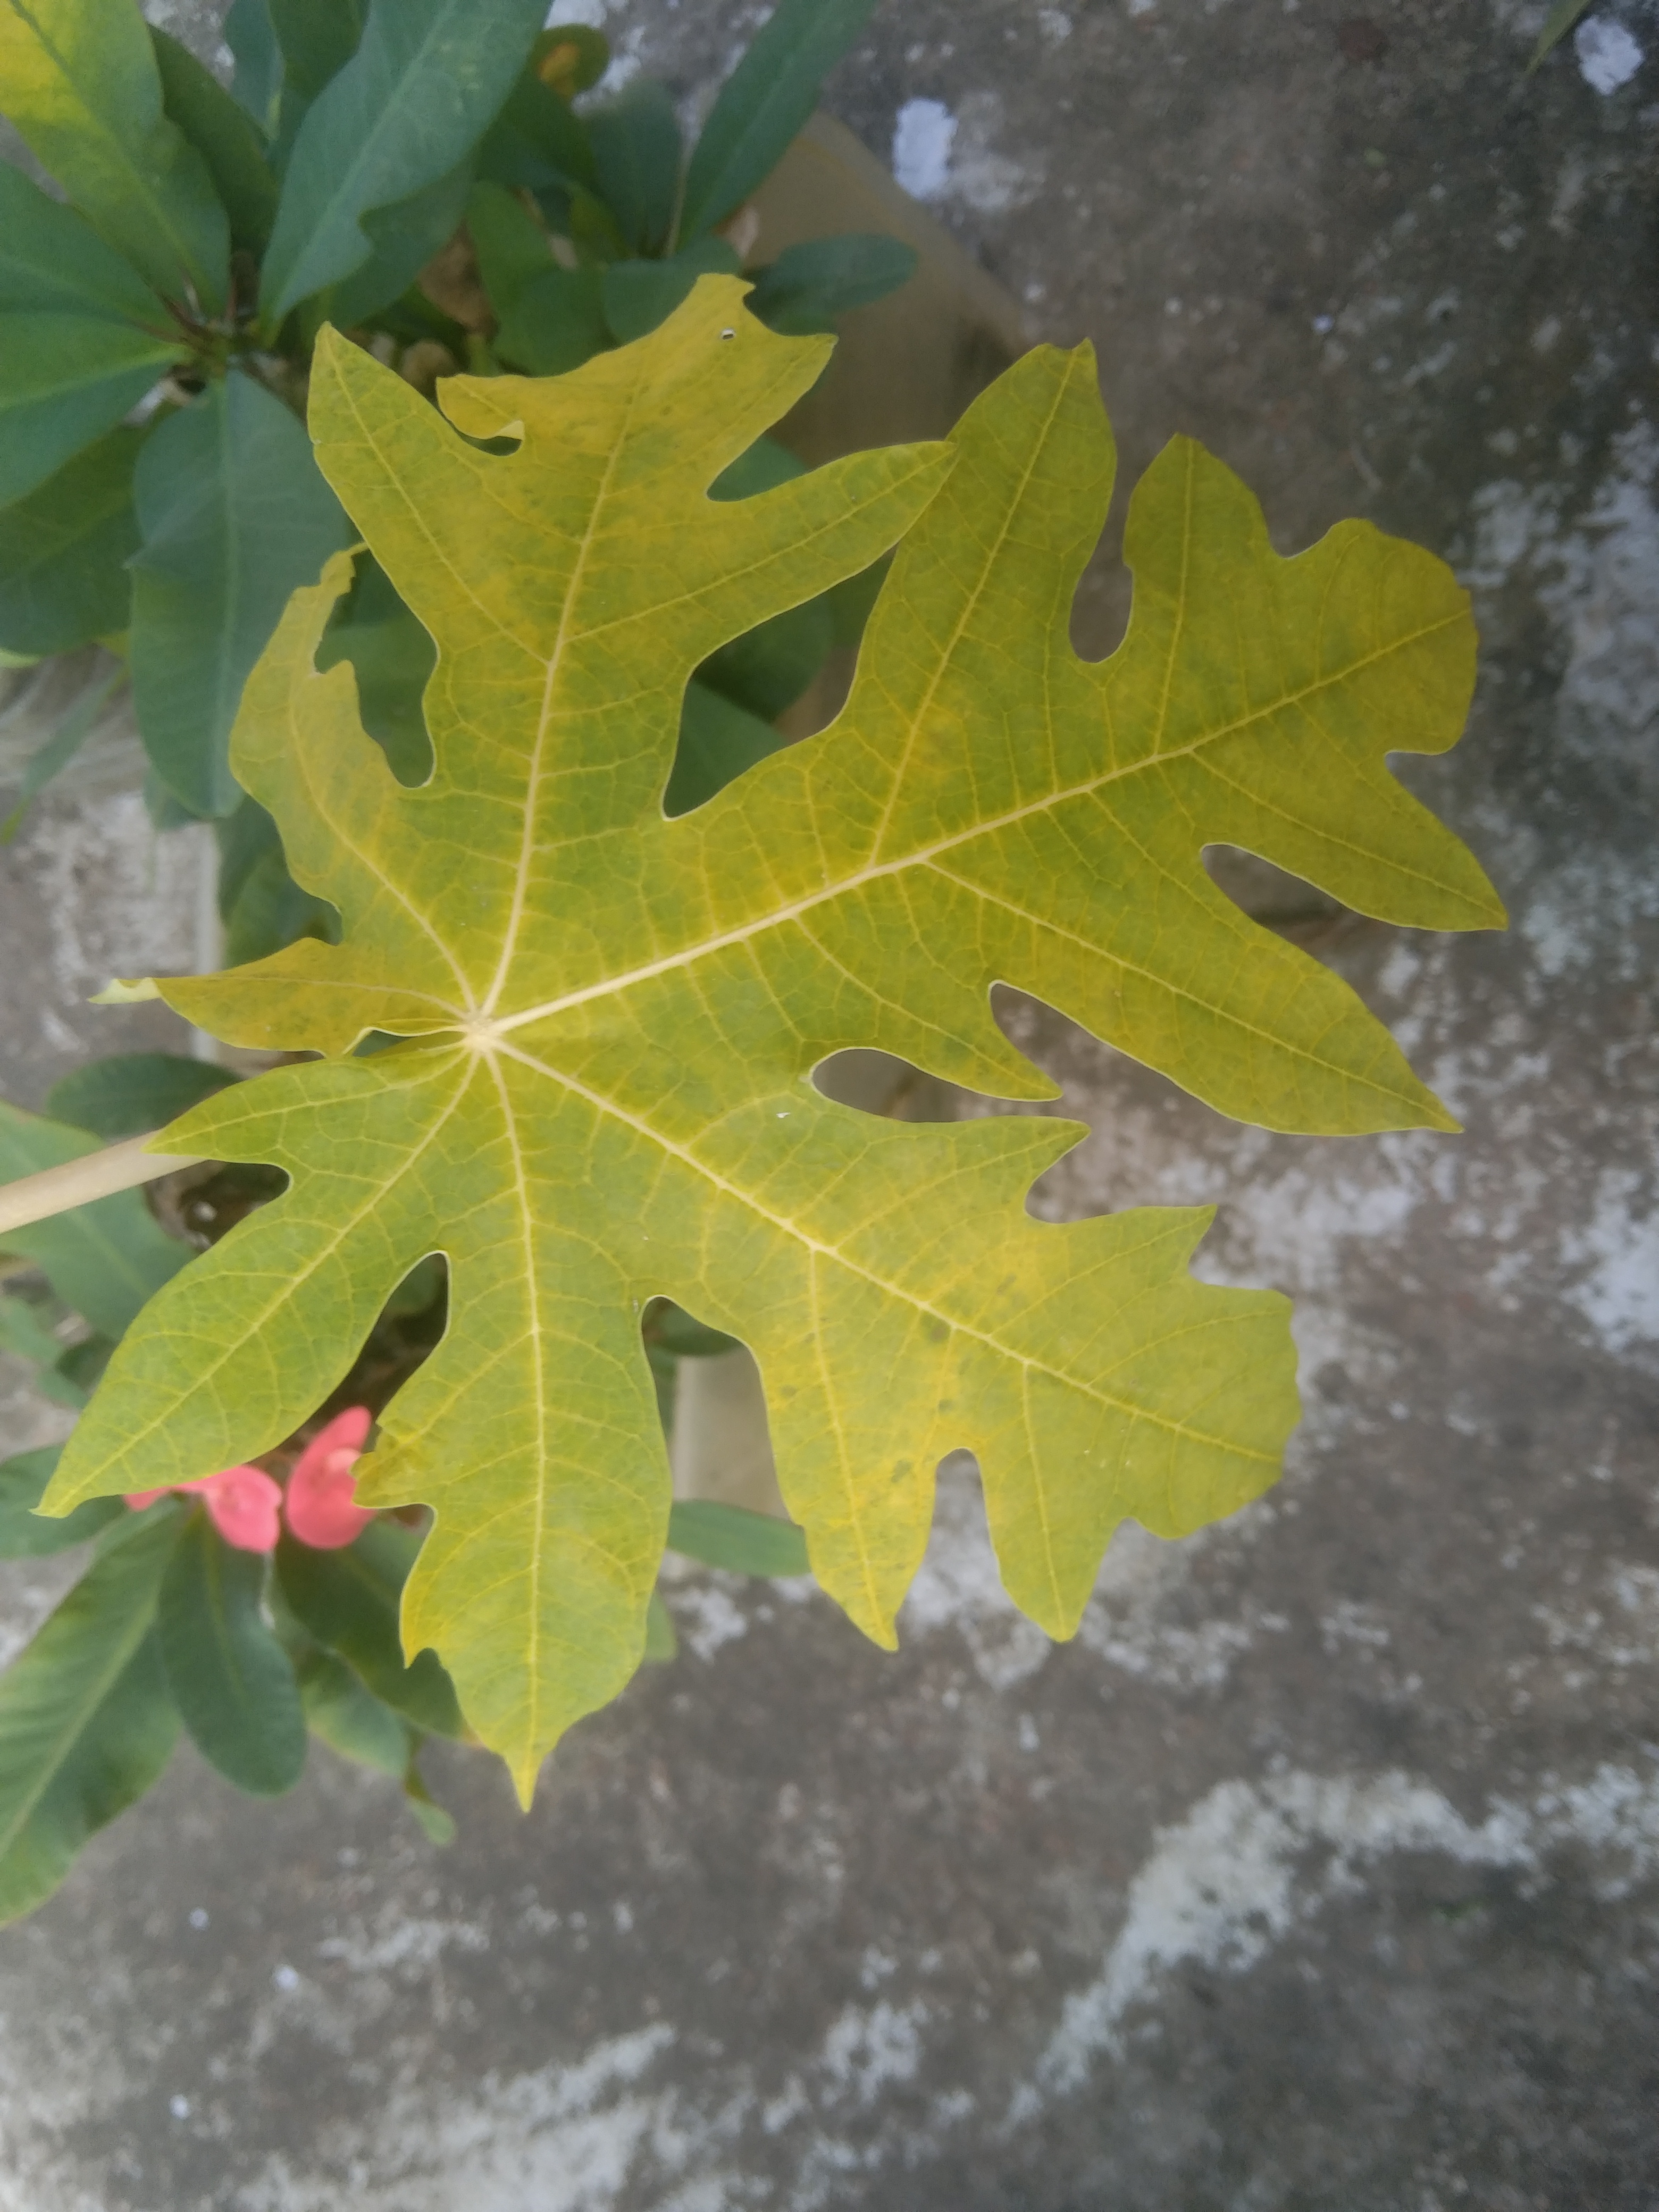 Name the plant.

papaya
